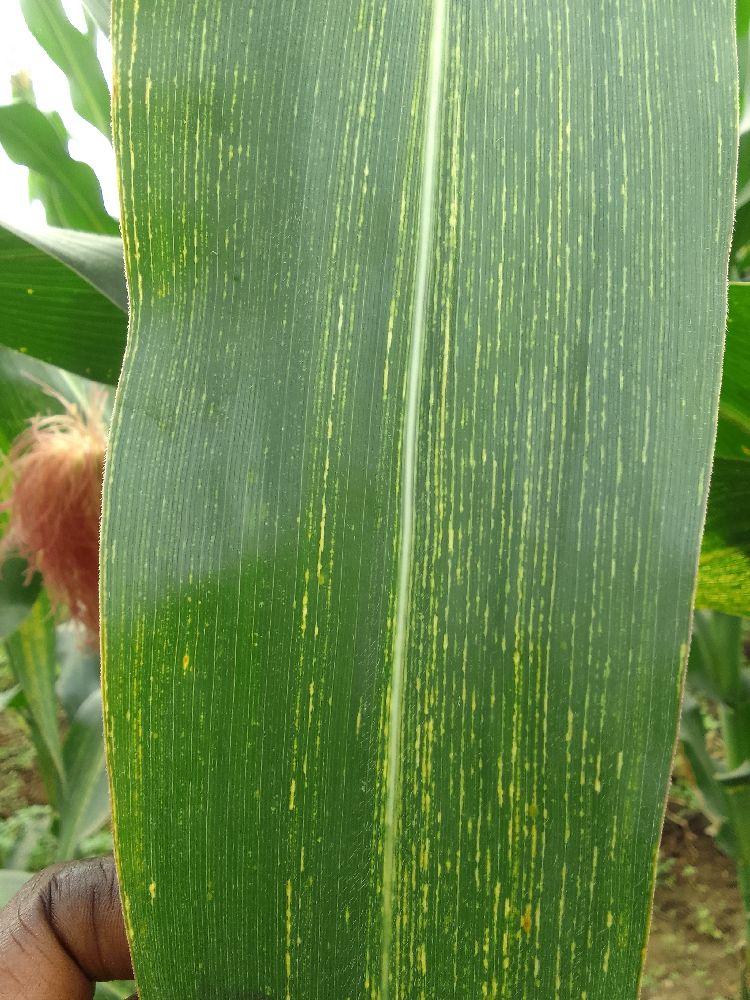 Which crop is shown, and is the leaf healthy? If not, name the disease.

maize, maize streak virus
